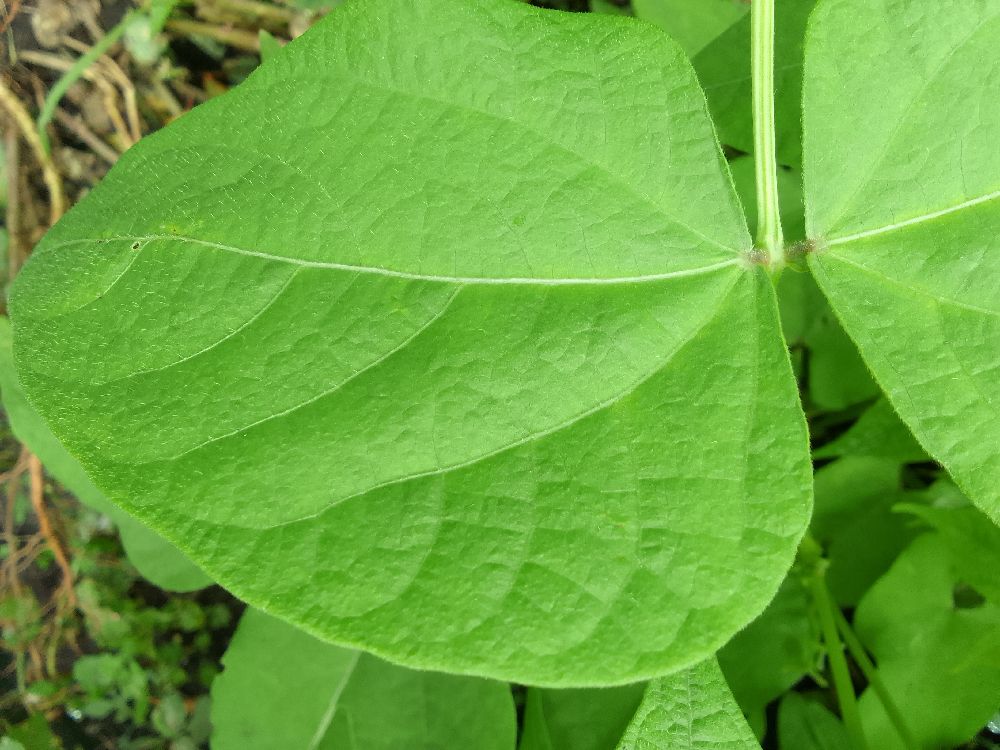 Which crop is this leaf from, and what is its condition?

common bean, healthy
